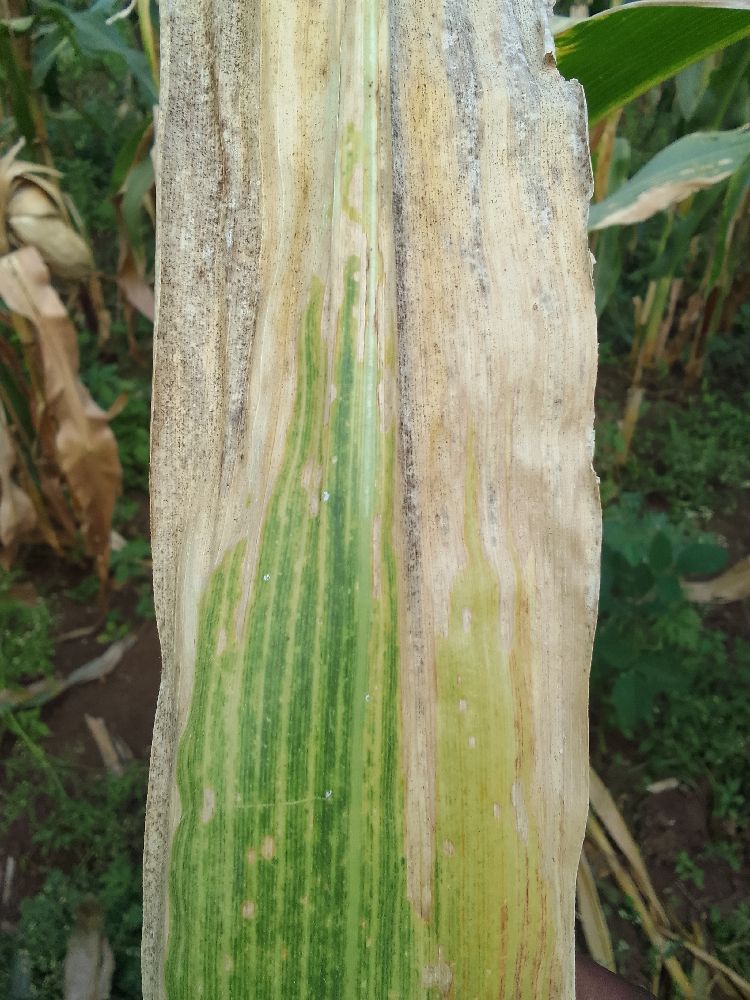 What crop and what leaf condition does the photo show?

maize, maize lethal necrosis
